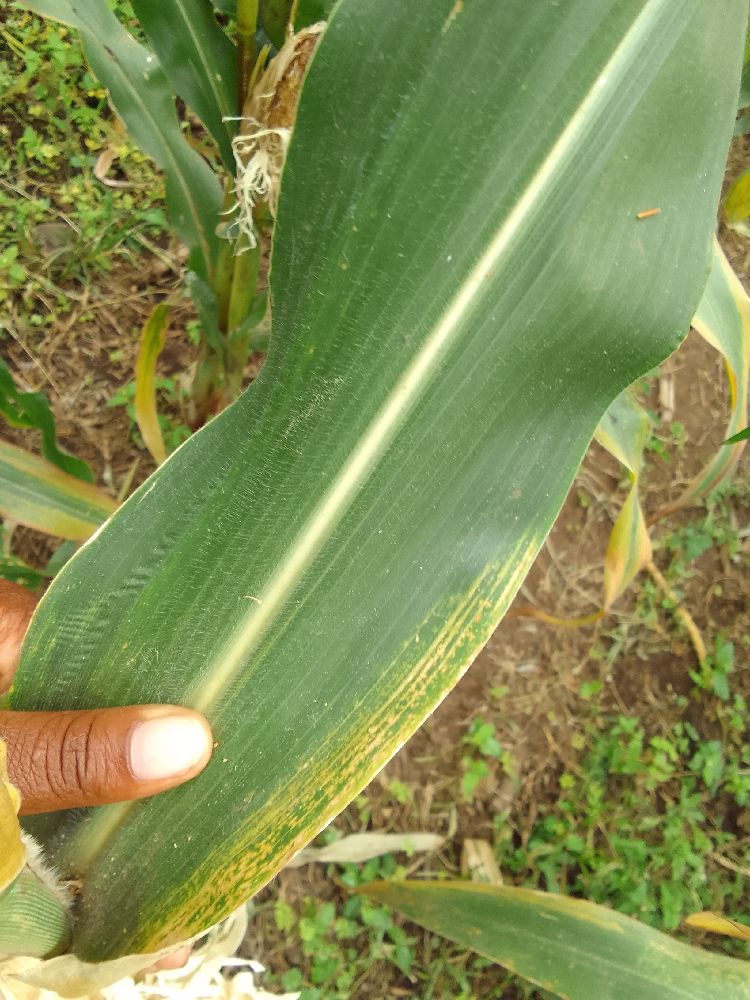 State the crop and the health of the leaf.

maize, maize lethal necrosis
